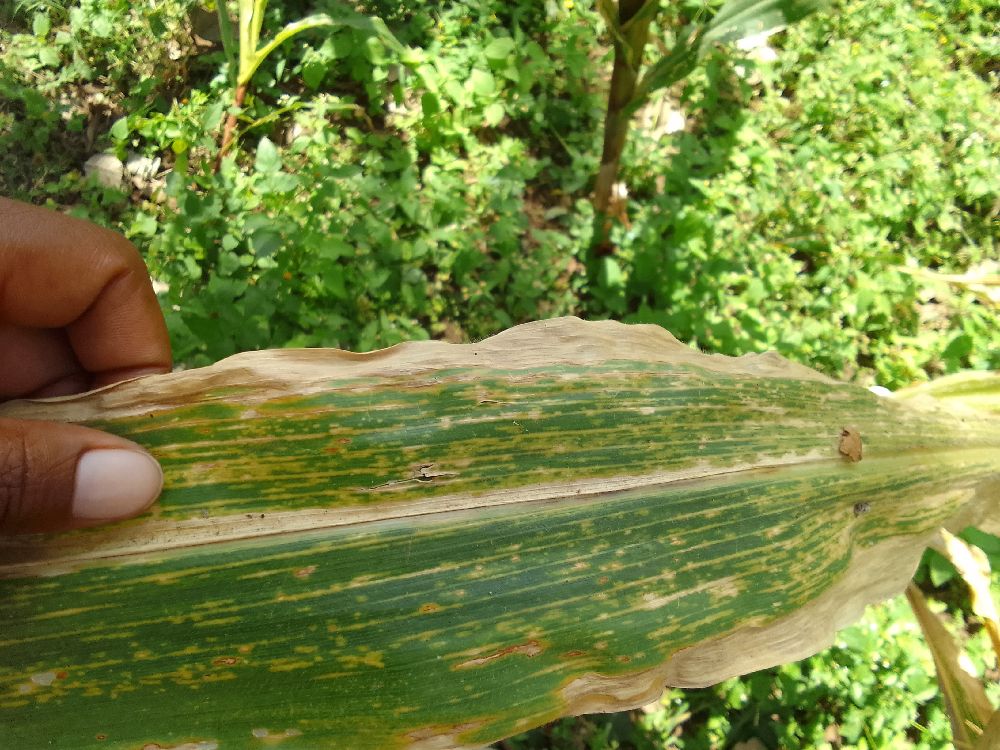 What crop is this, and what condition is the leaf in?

maize, maize lethal necrosis
